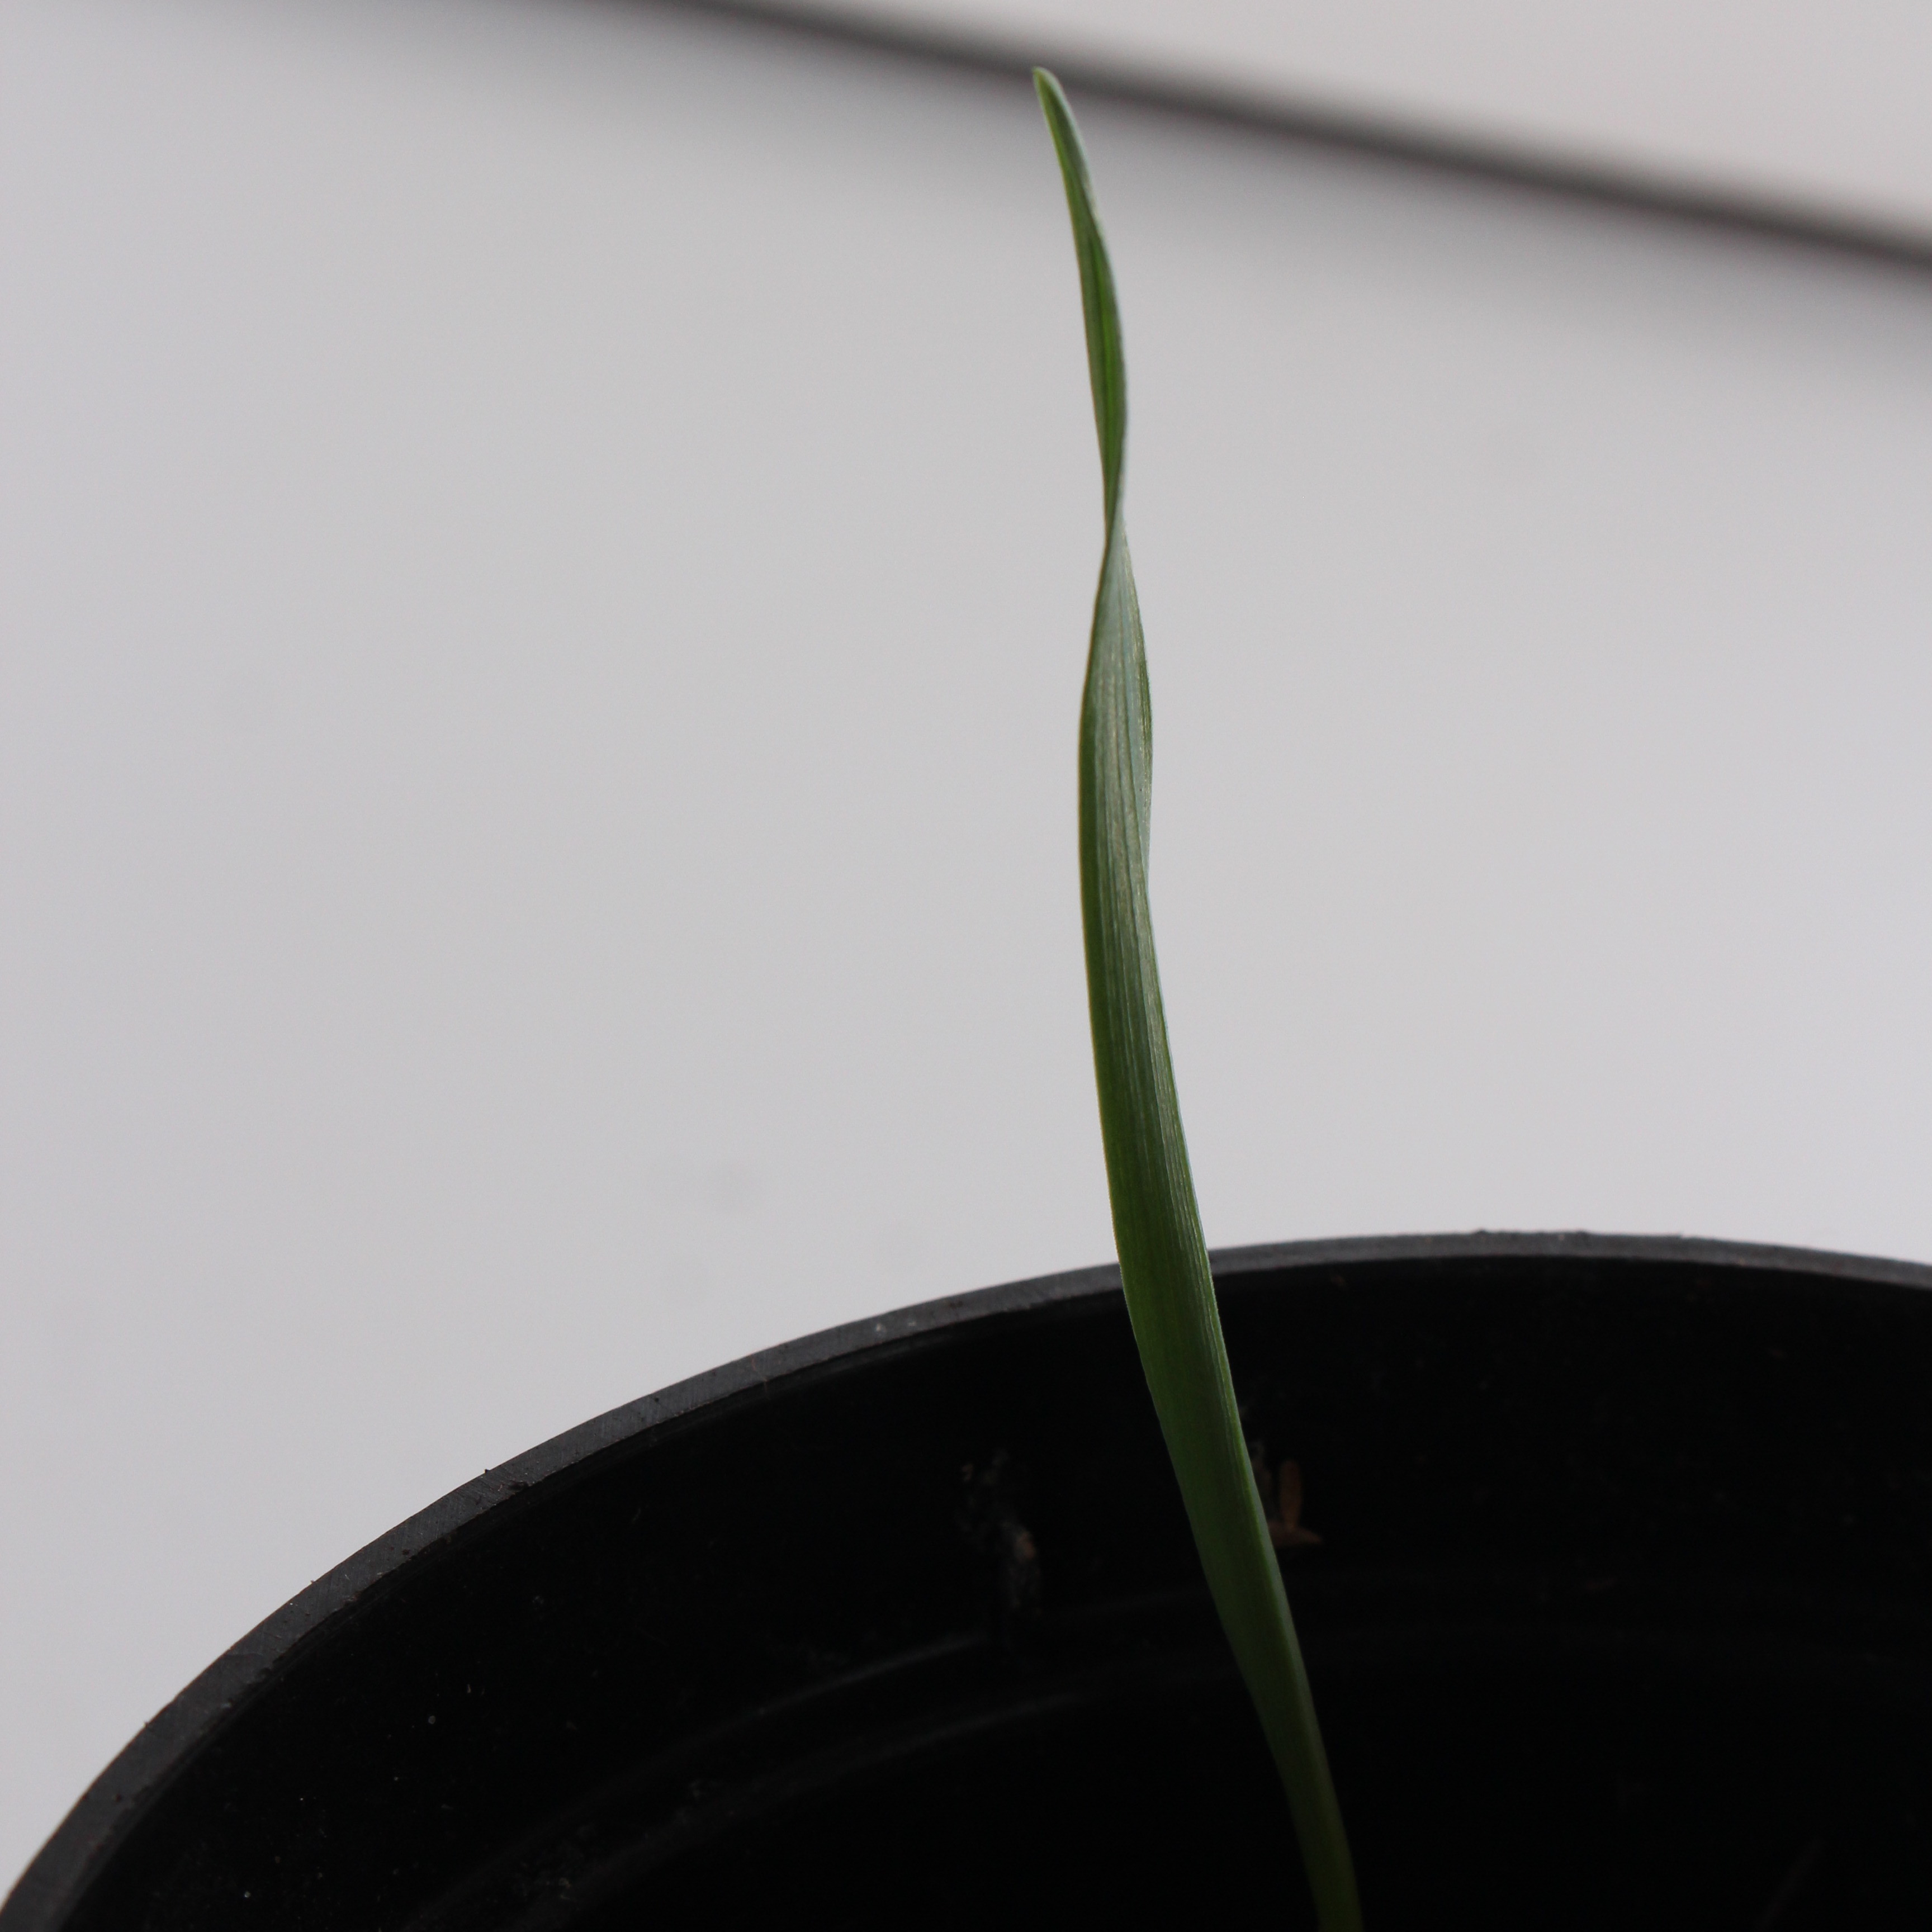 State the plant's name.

Avena sterilis
